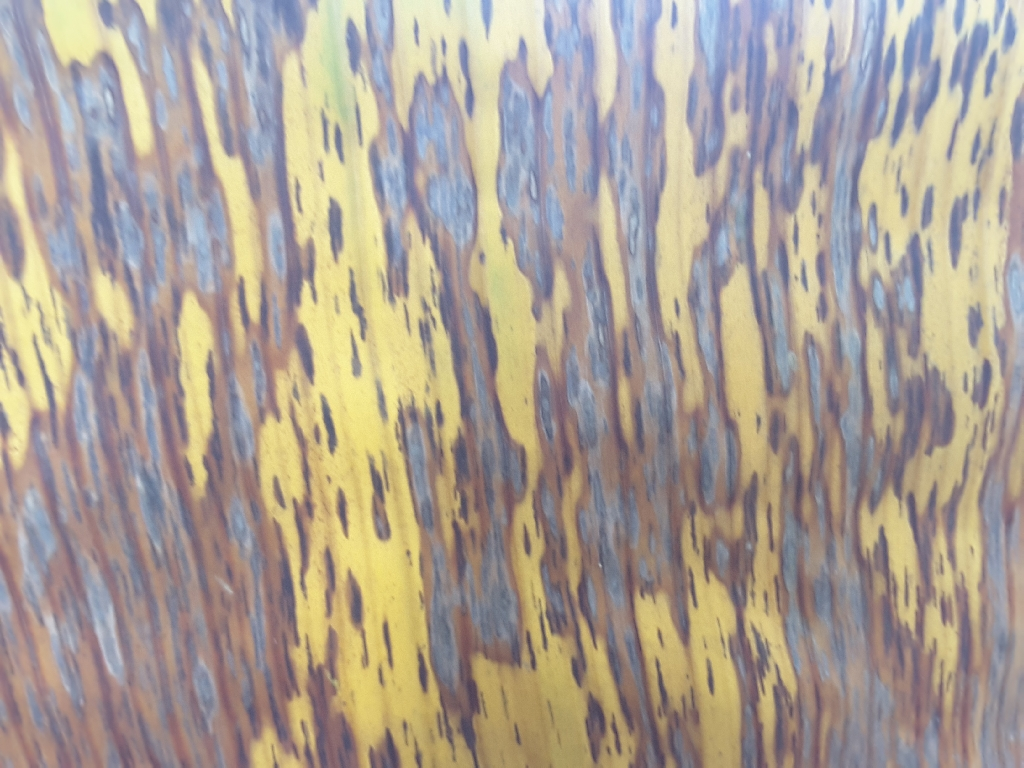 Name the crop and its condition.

banana, black sigatoka
